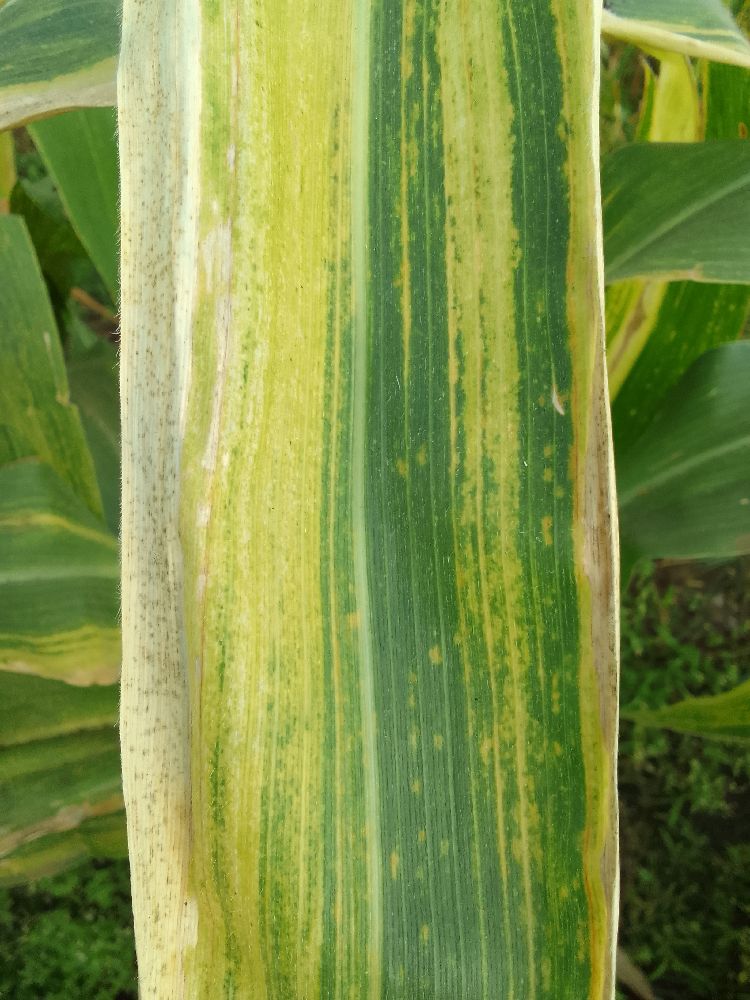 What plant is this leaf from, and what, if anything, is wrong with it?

maize, maize lethal necrosis
